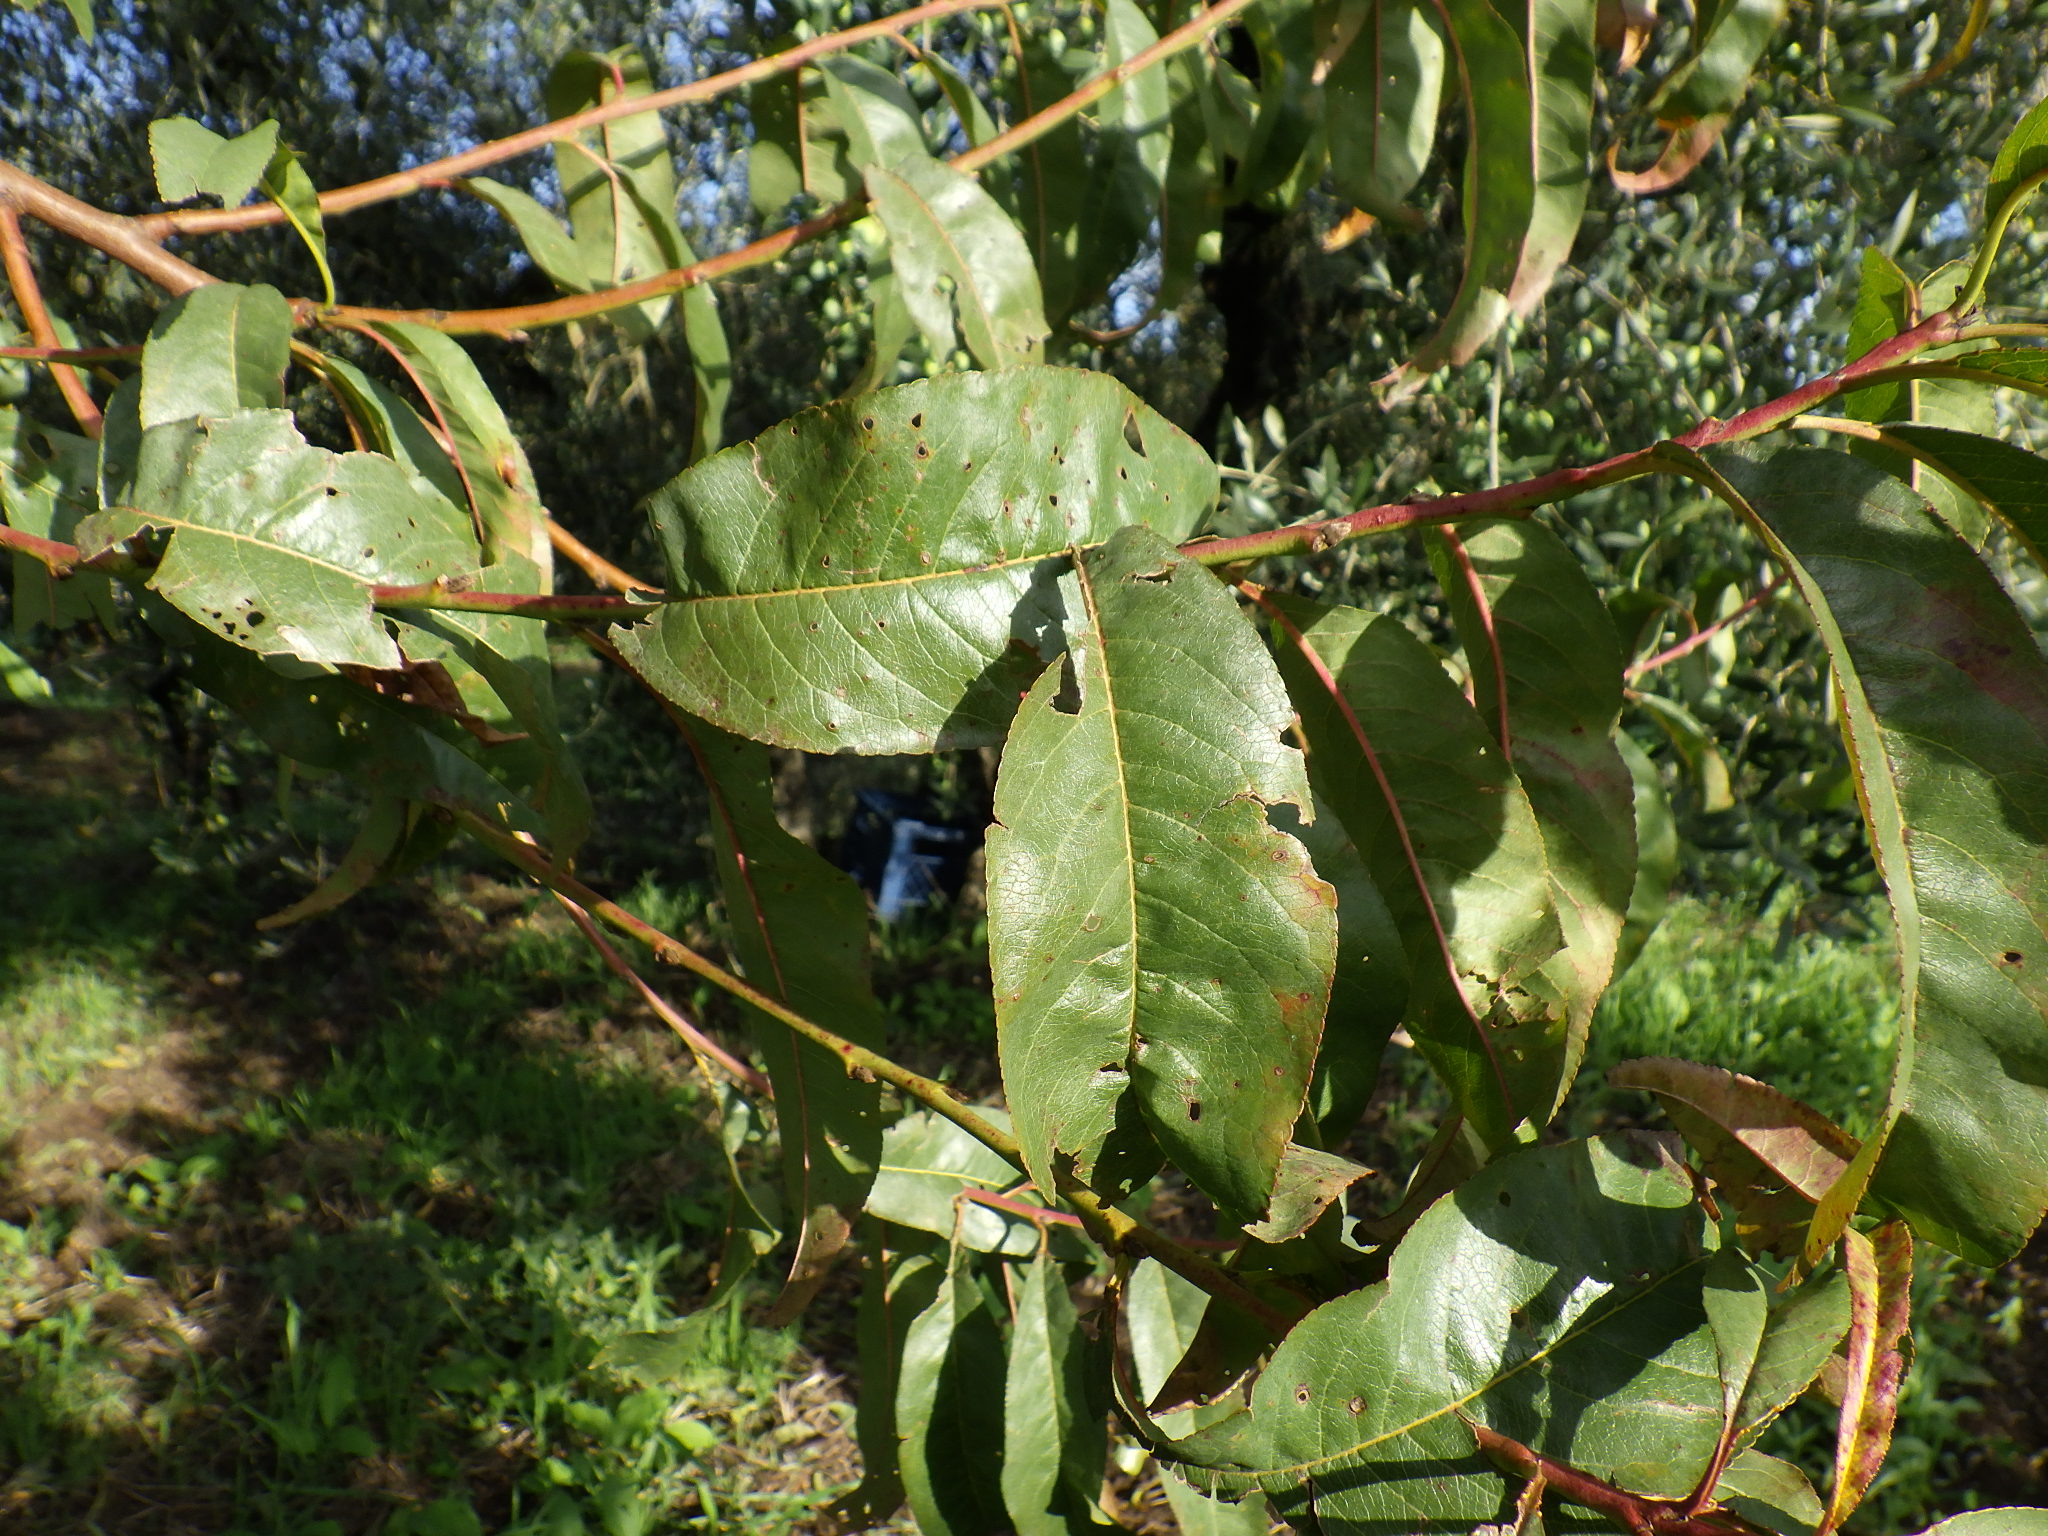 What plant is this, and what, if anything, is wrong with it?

peach, shot hole disease
